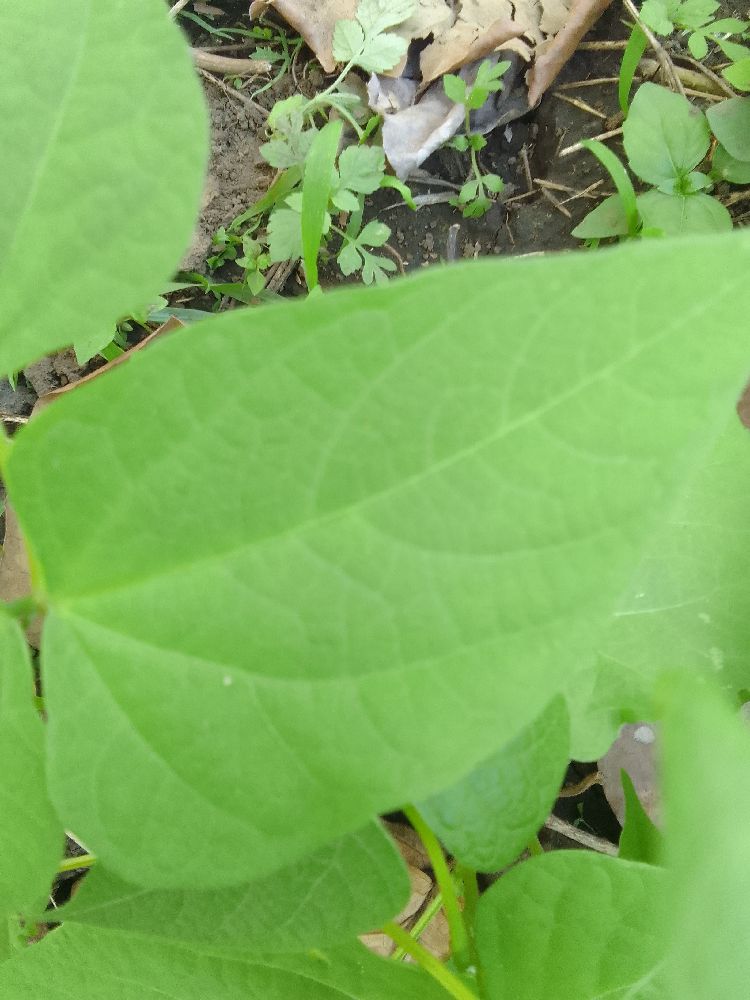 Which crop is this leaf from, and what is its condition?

common bean, healthy
